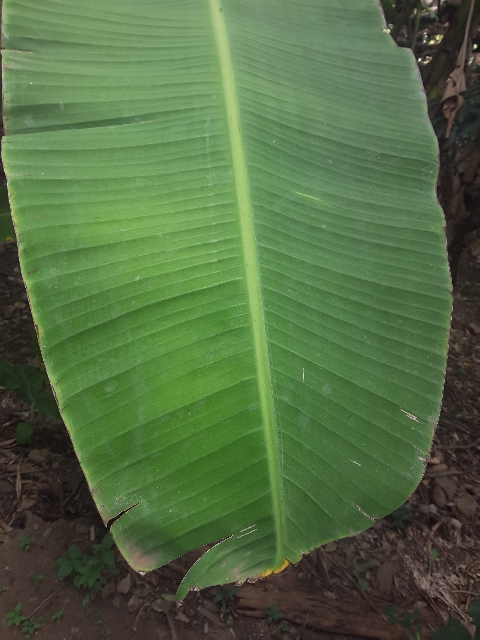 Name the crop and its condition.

banana, healthy
